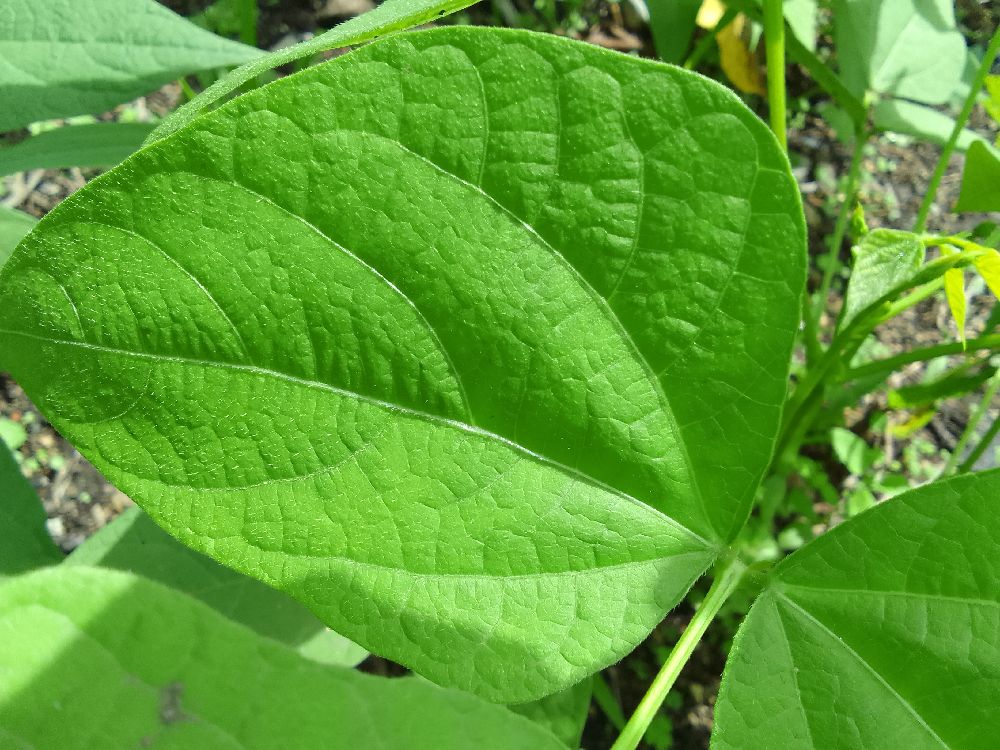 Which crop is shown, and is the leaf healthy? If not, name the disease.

common bean, healthy
